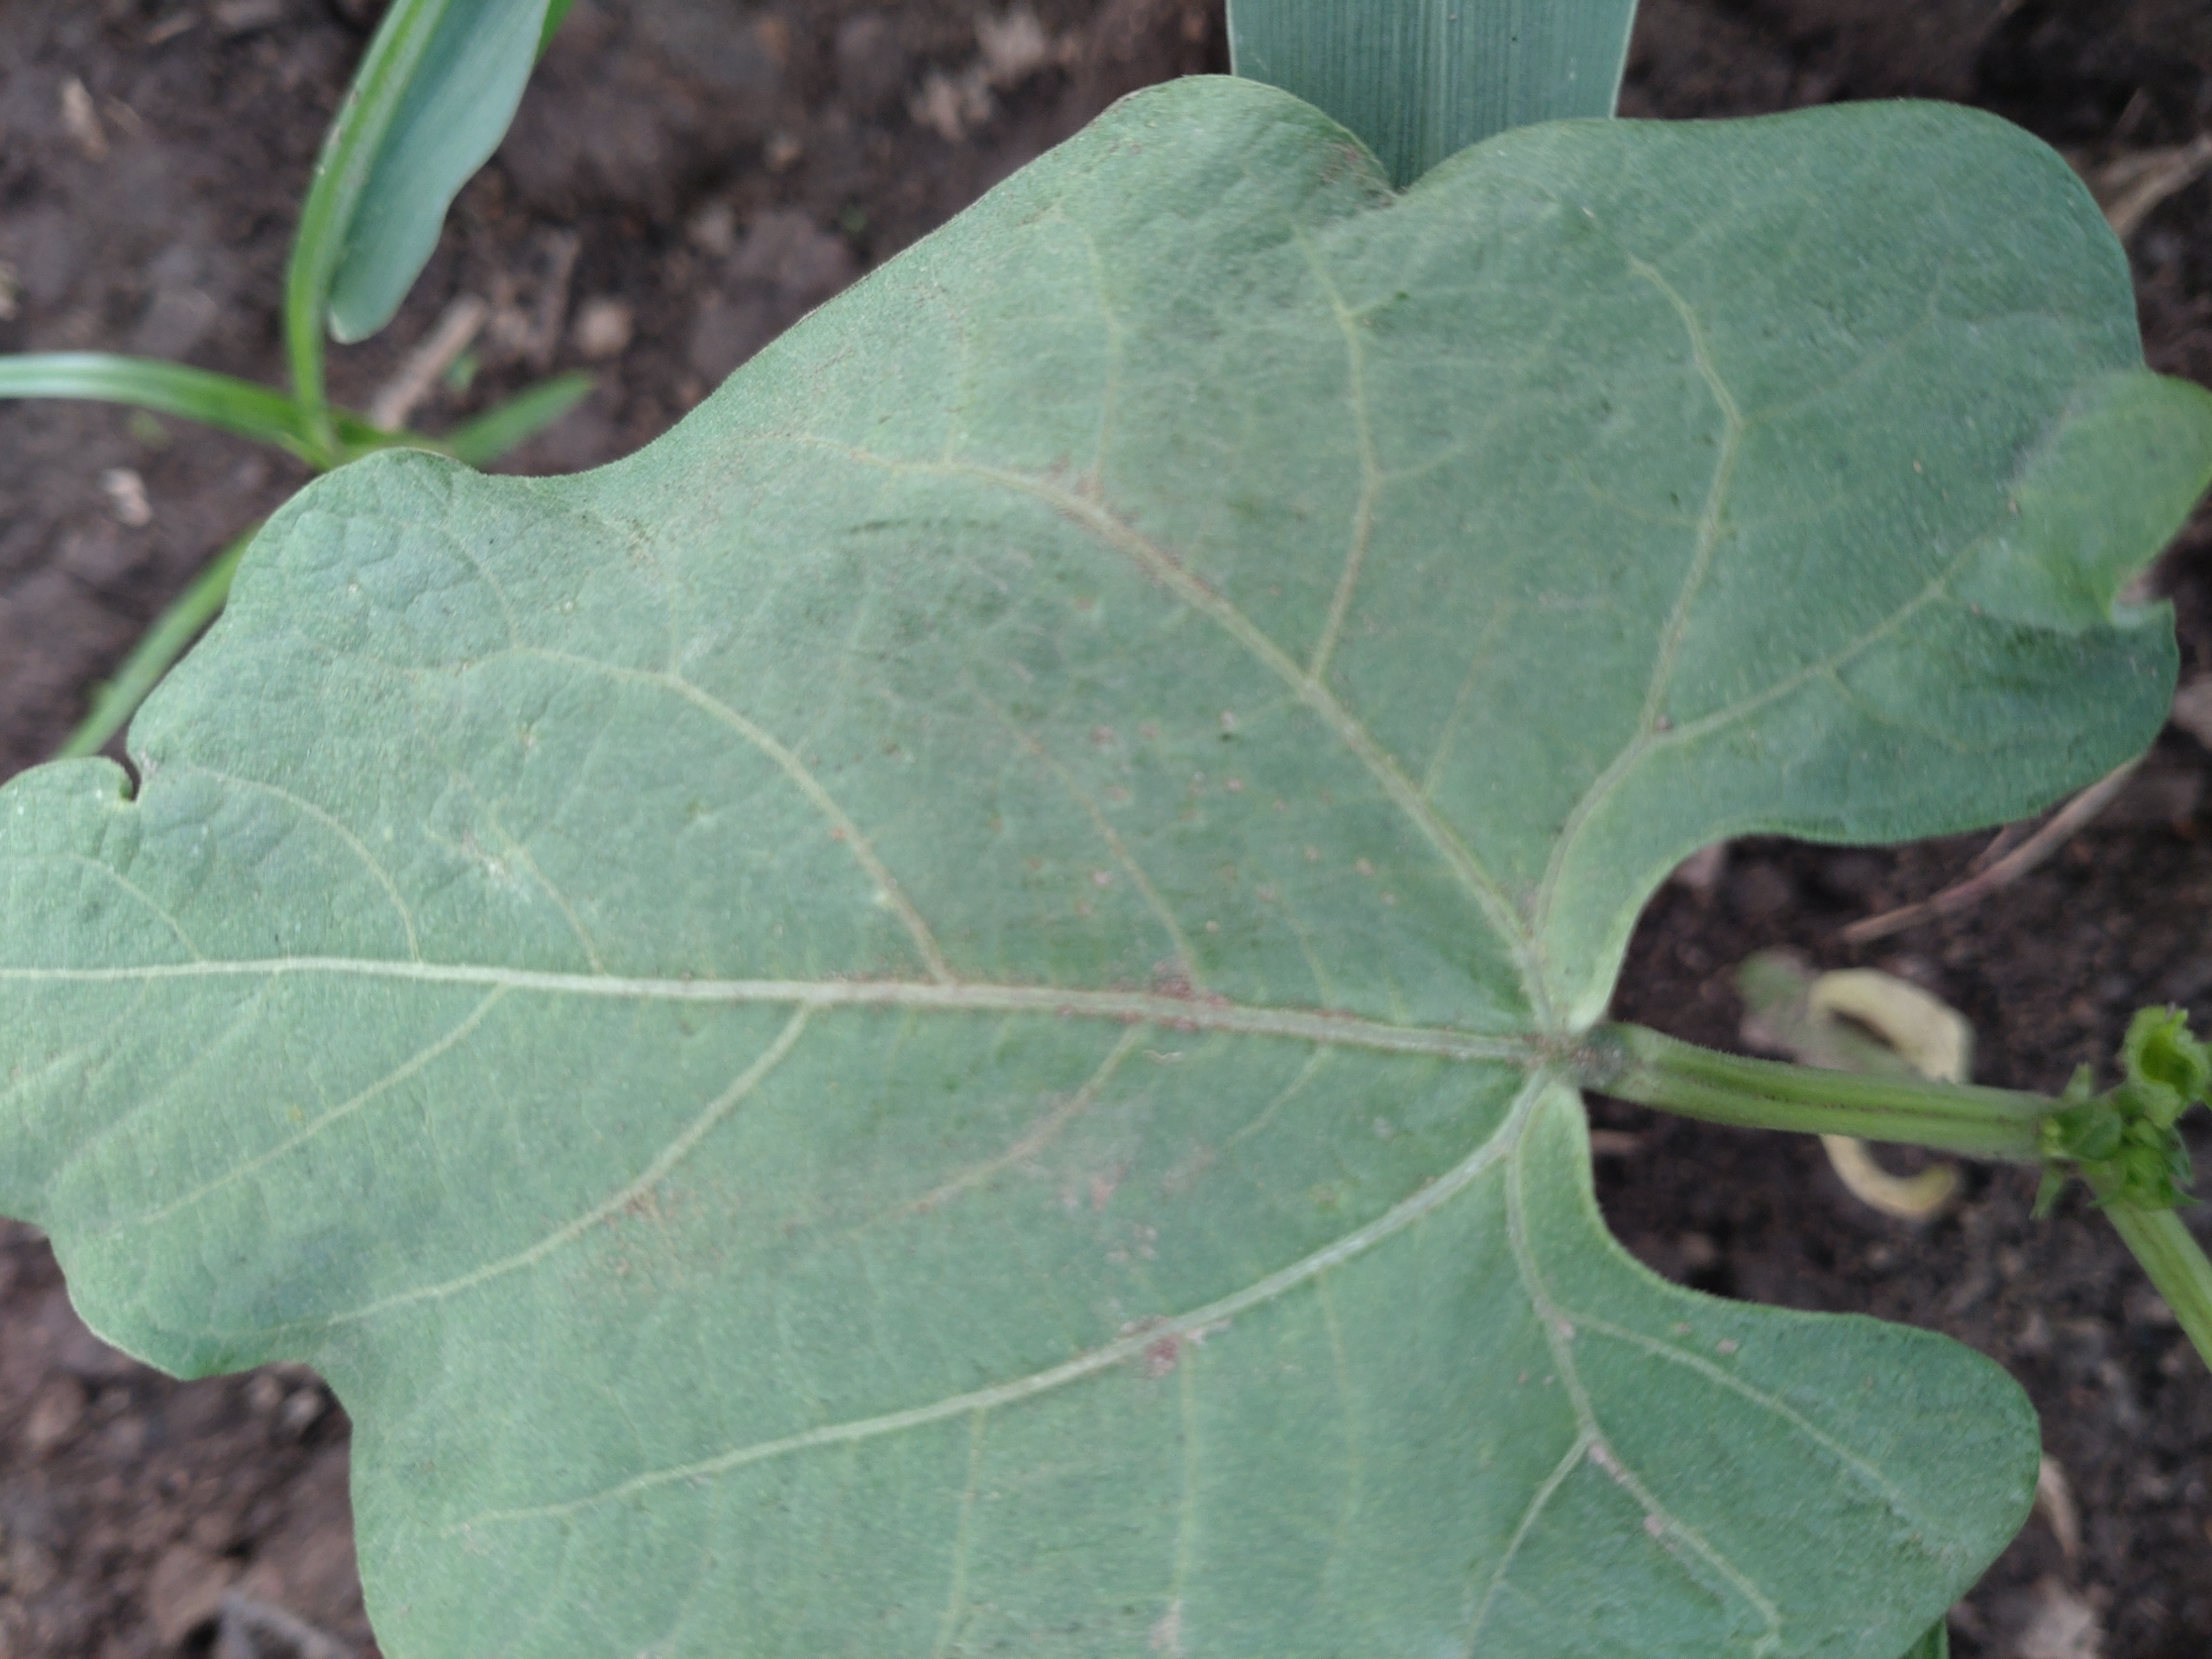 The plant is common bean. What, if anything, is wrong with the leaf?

healthy
